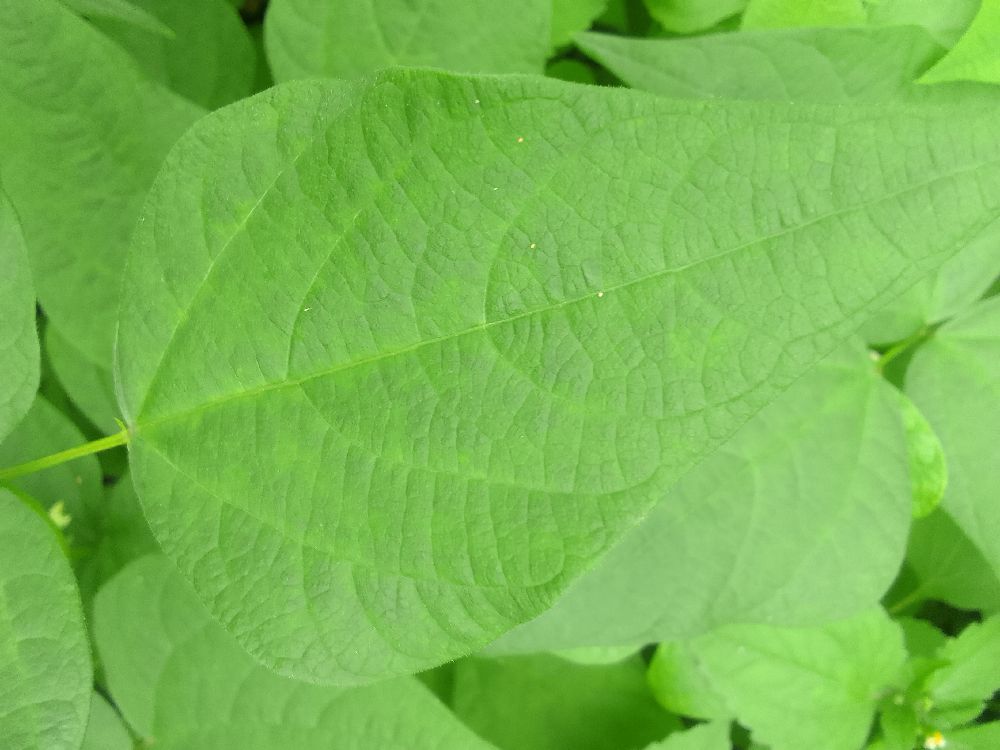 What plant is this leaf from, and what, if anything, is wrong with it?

common bean, healthy
